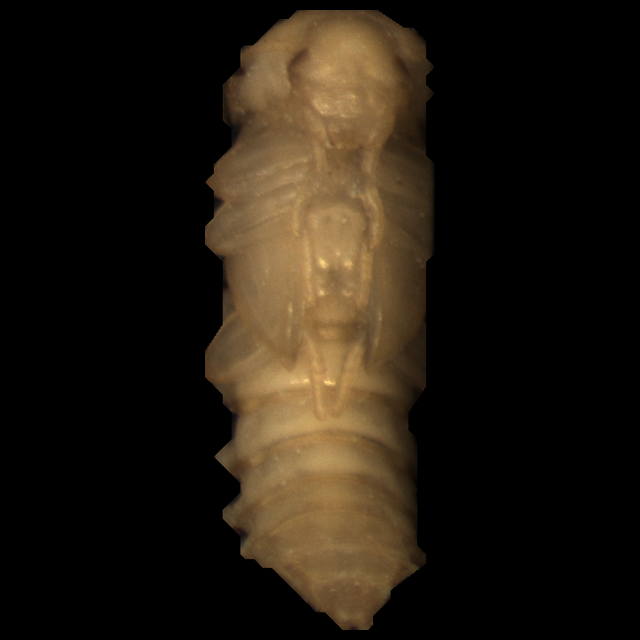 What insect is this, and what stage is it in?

mealworm pupa
